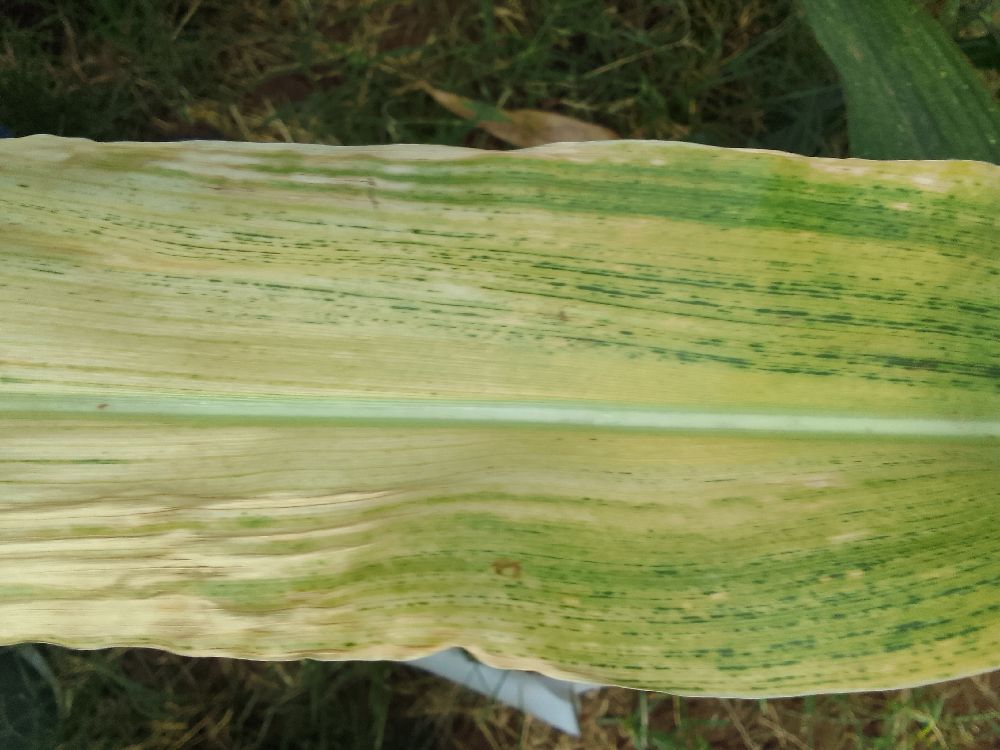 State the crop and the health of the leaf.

maize, maize lethal necrosis
